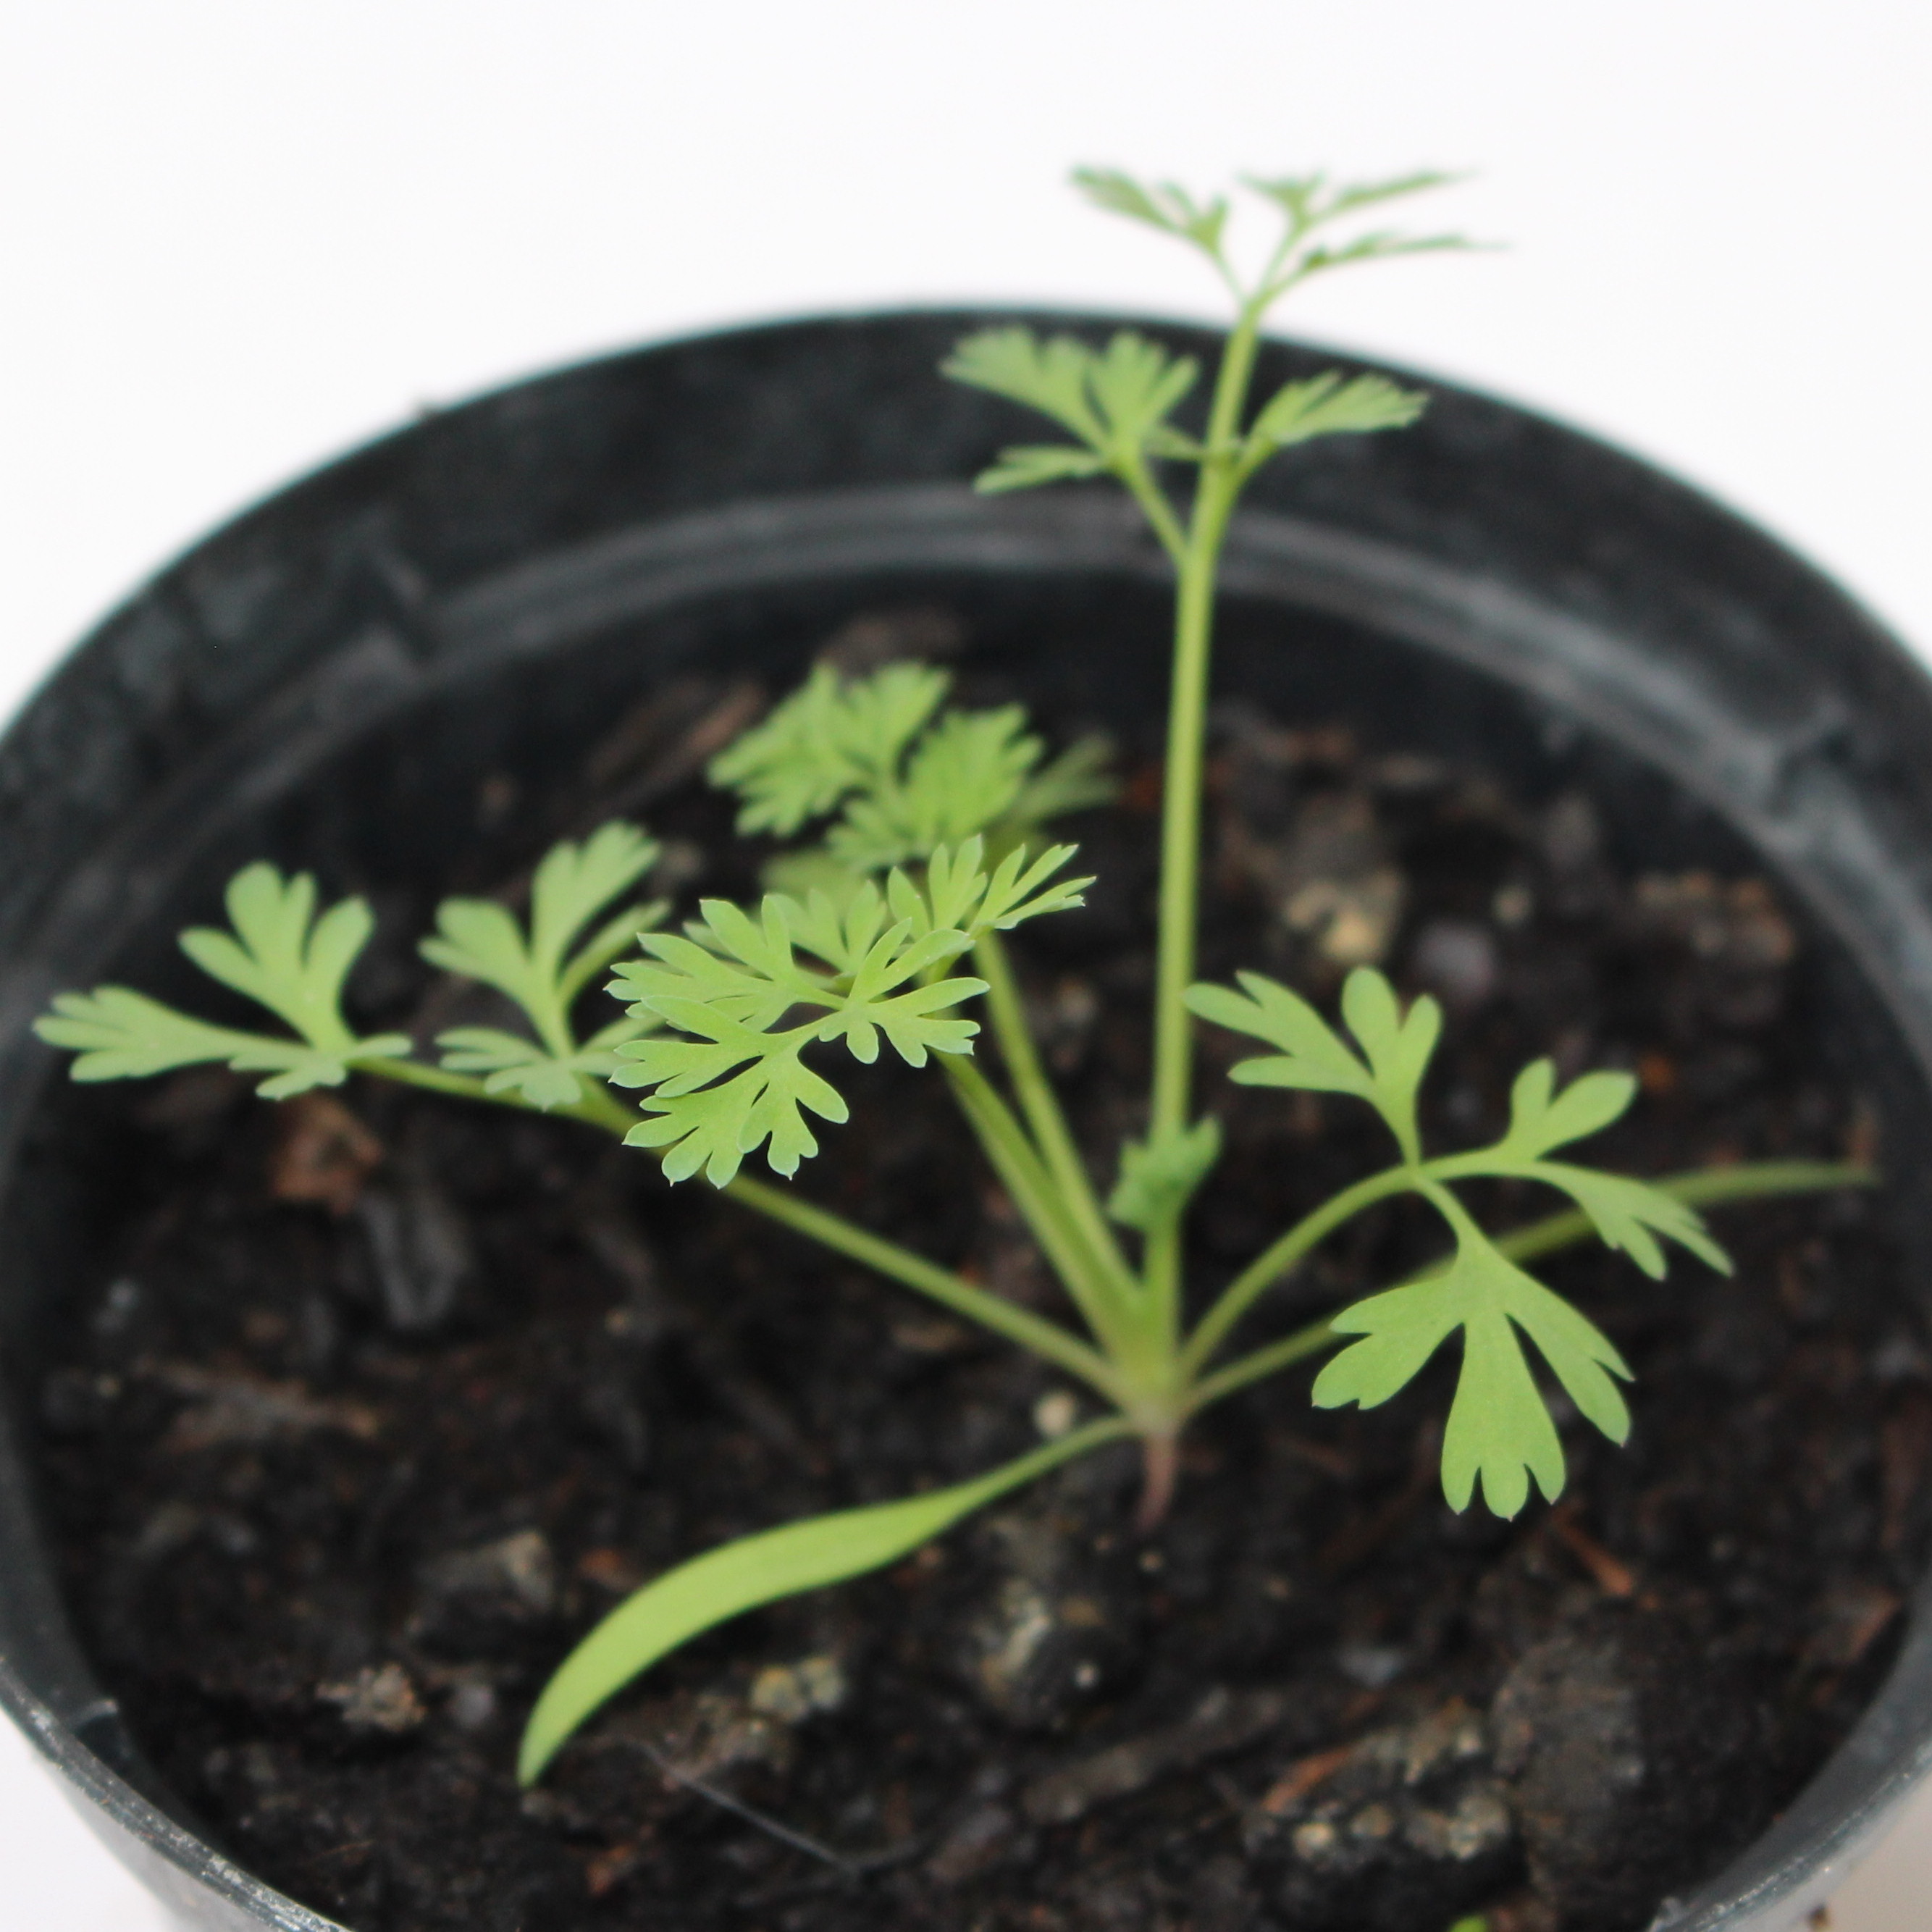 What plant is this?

Fumaria officinalis
